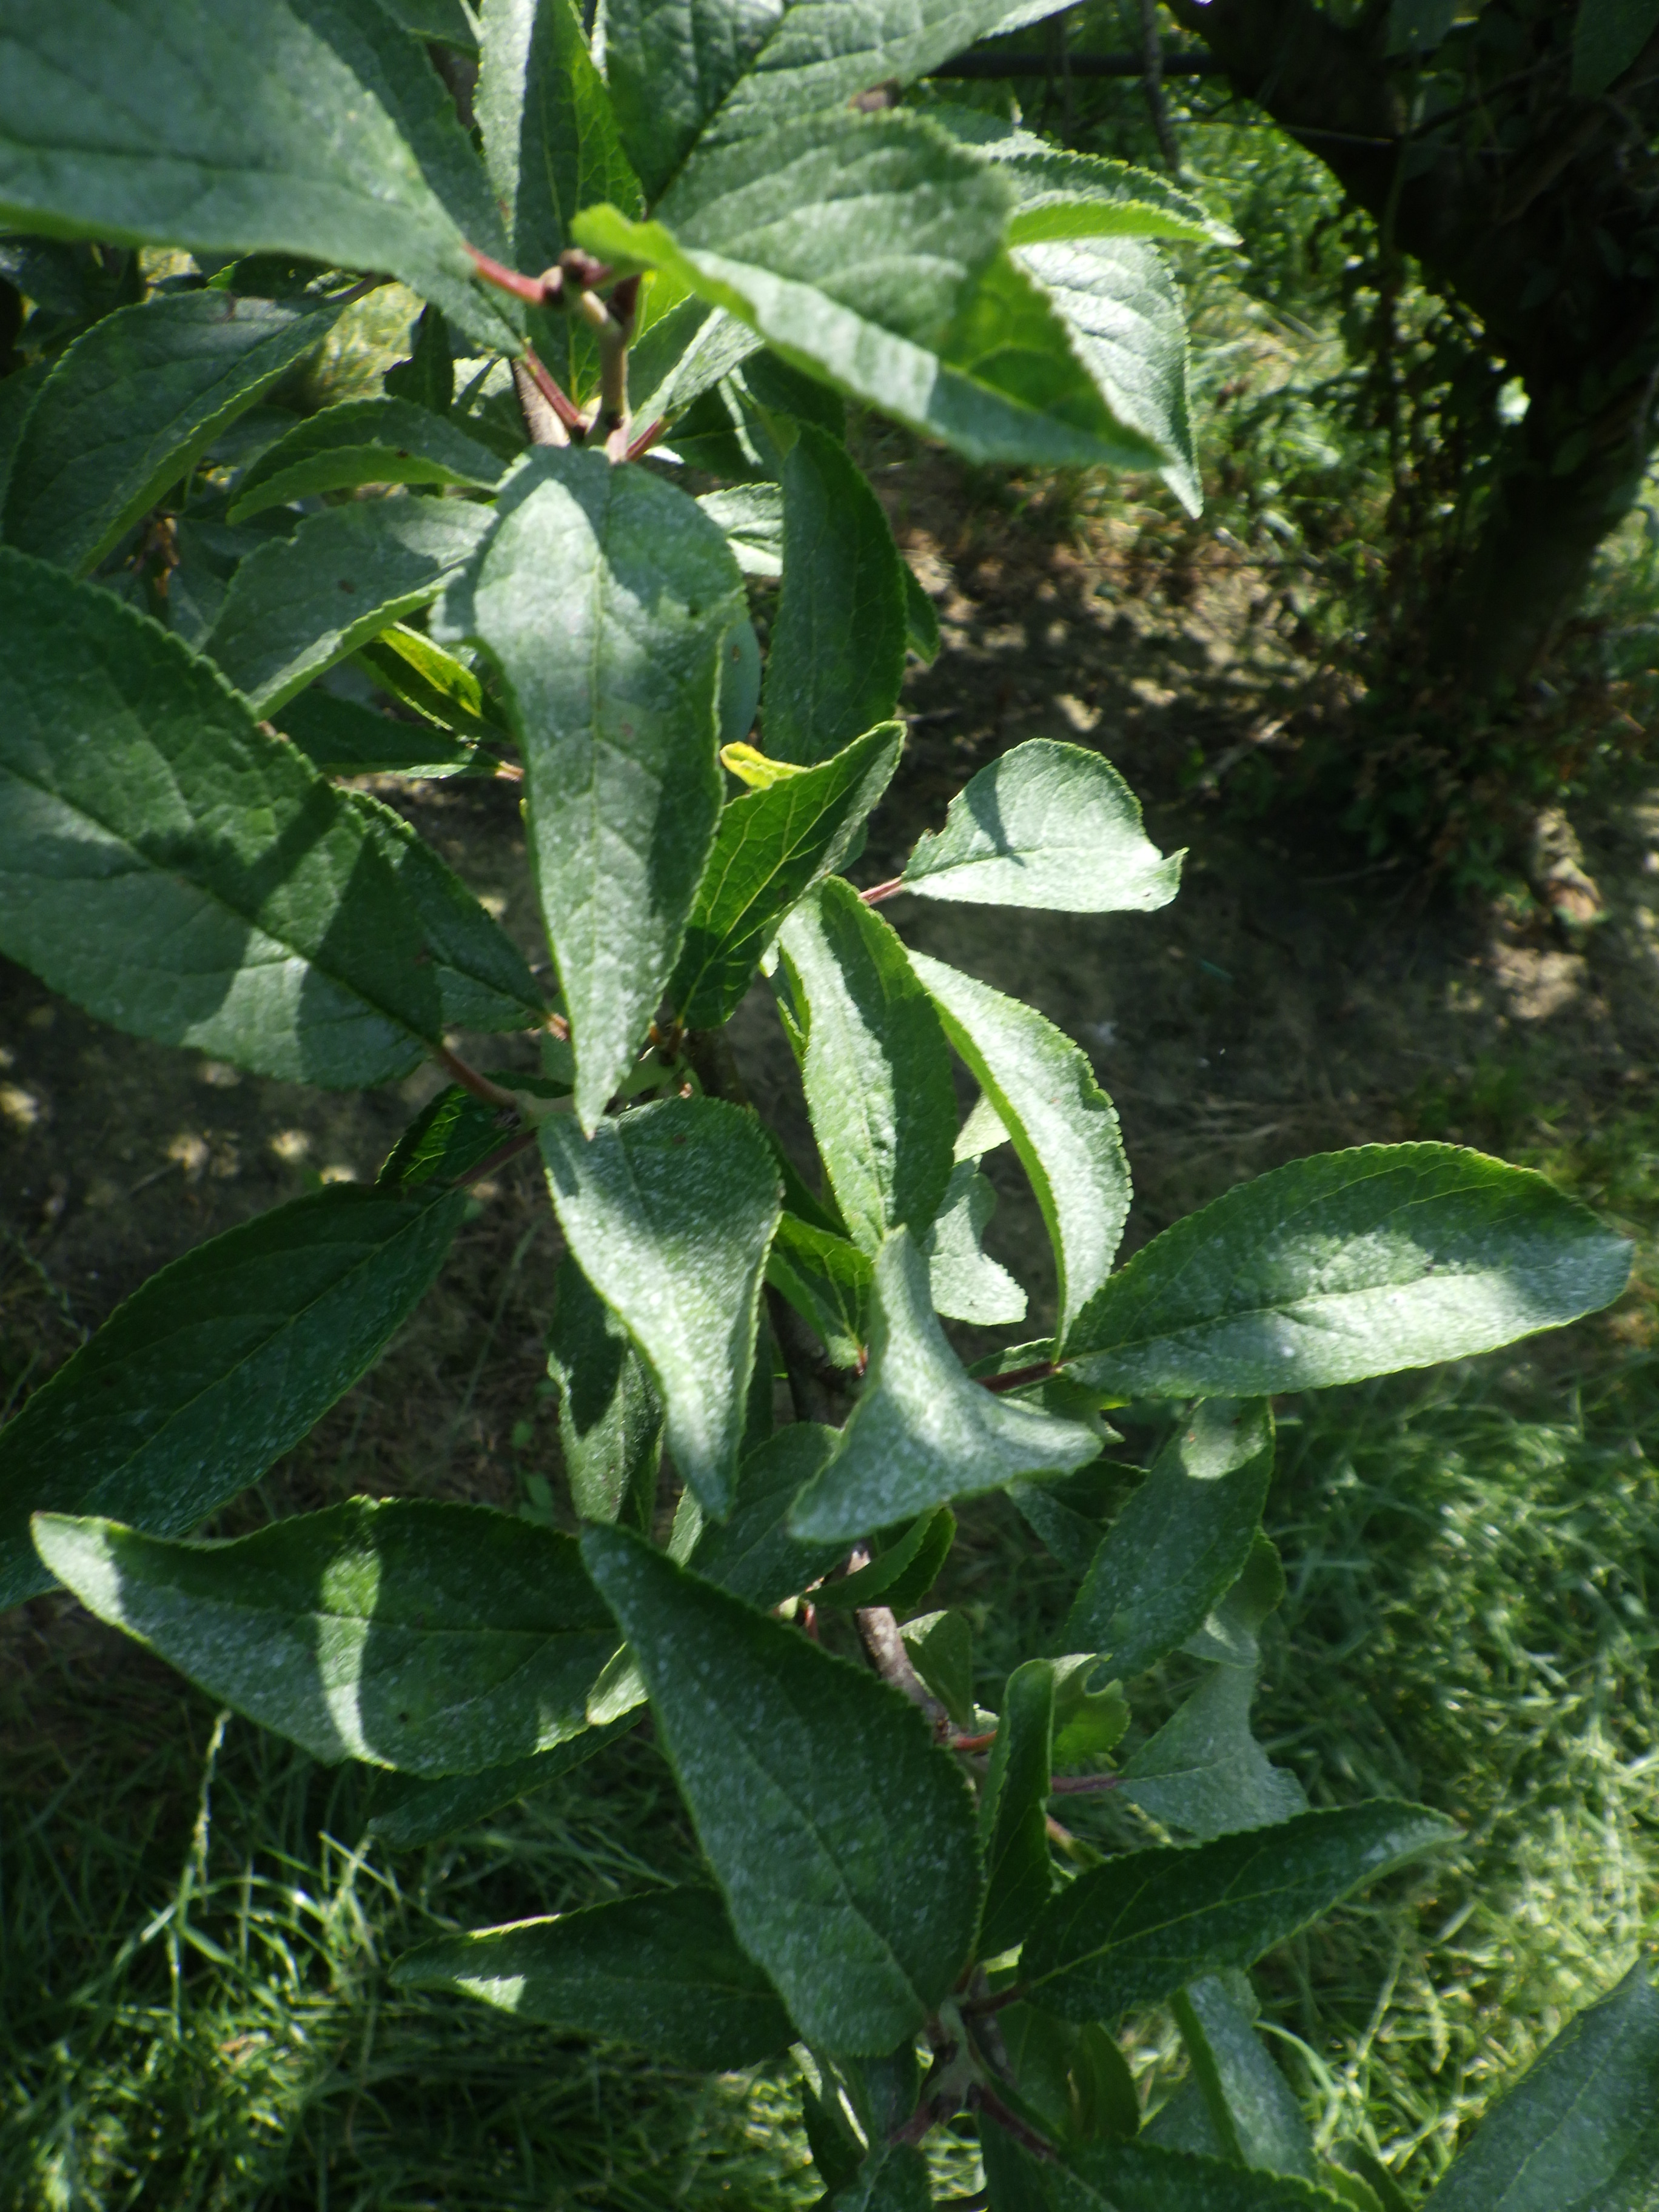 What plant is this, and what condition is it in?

plum, healthy
